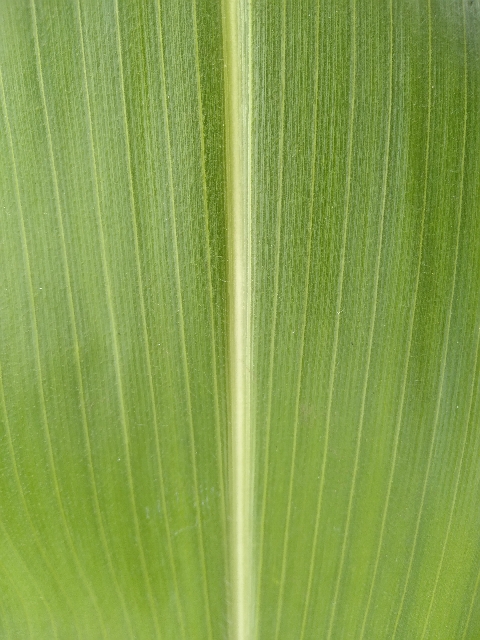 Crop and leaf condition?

maize, healthy
